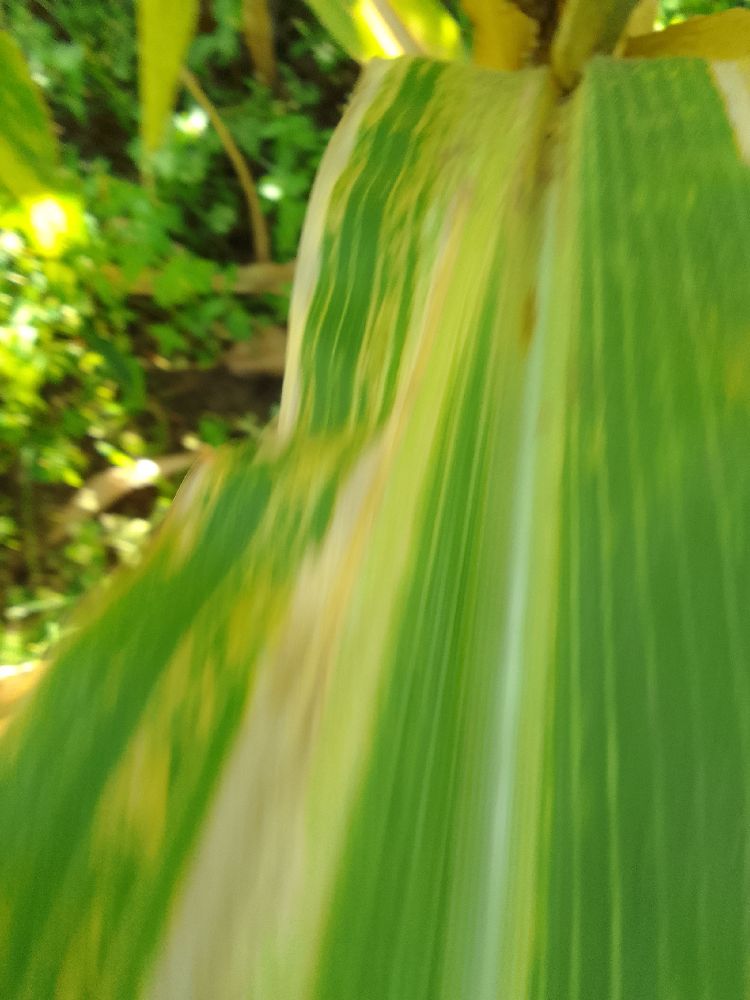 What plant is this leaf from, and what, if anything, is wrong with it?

maize, maize lethal necrosis
